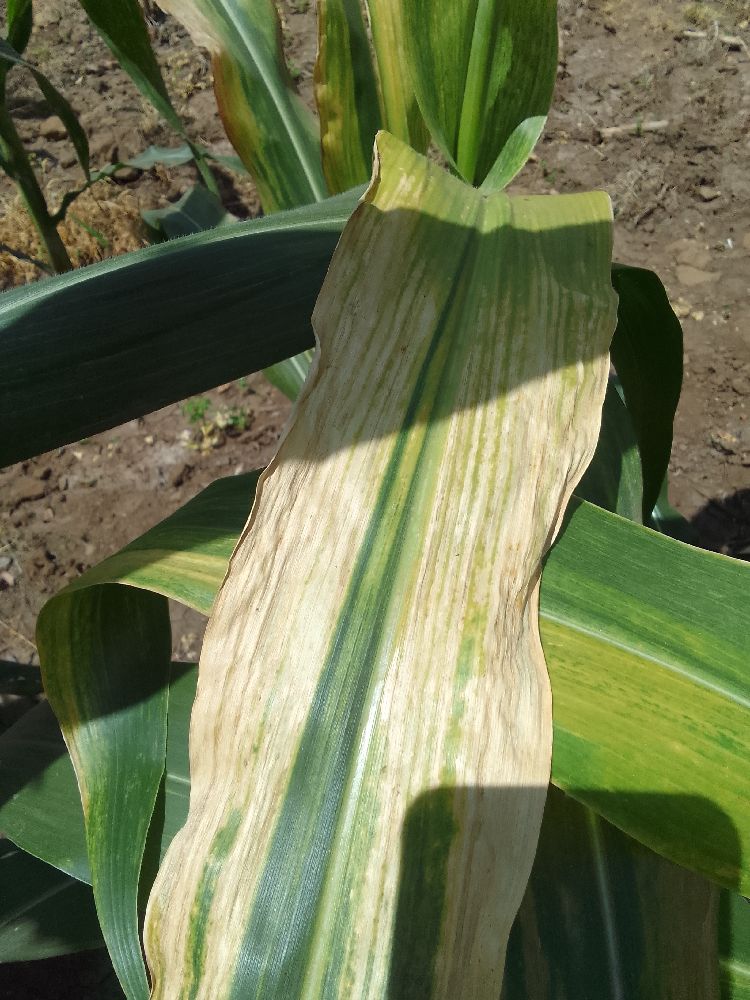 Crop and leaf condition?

maize, maize lethal necrosis
